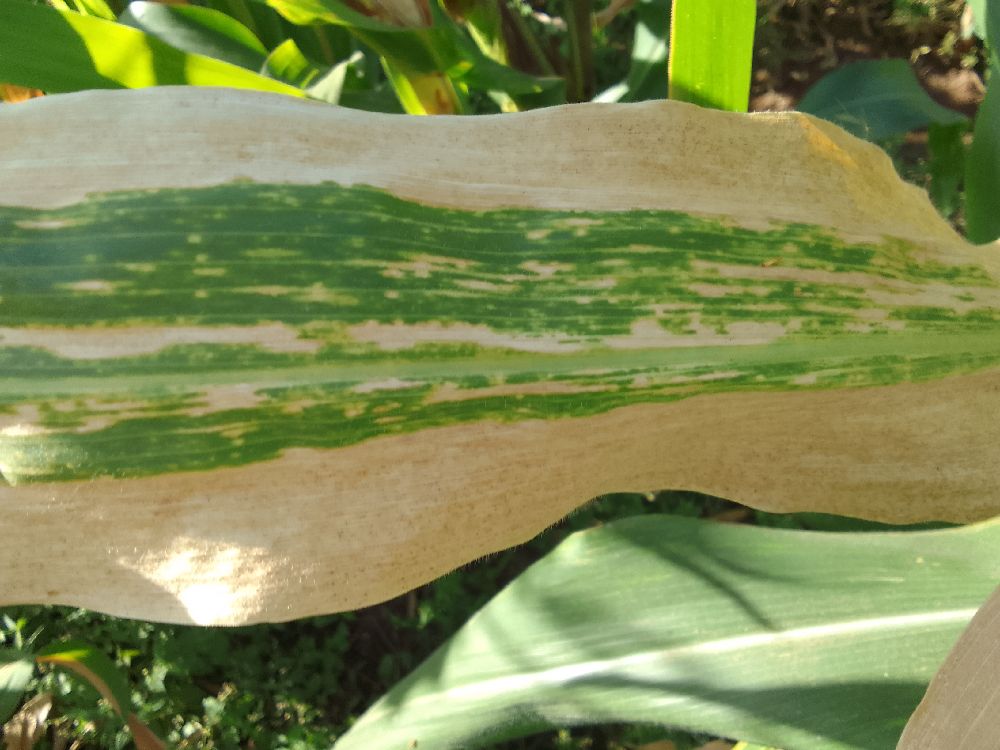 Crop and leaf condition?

maize, maize lethal necrosis
